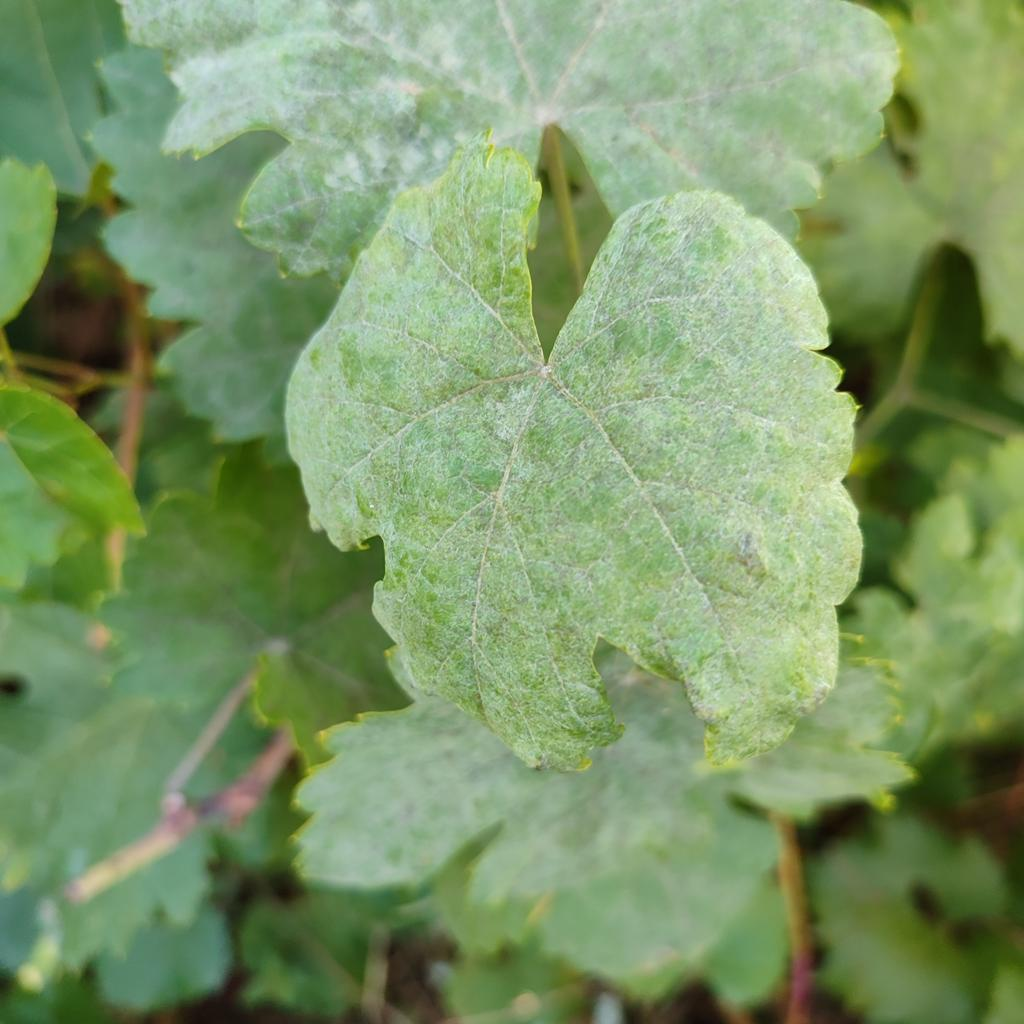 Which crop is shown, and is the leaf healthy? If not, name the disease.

grapevine, powdery mildew
